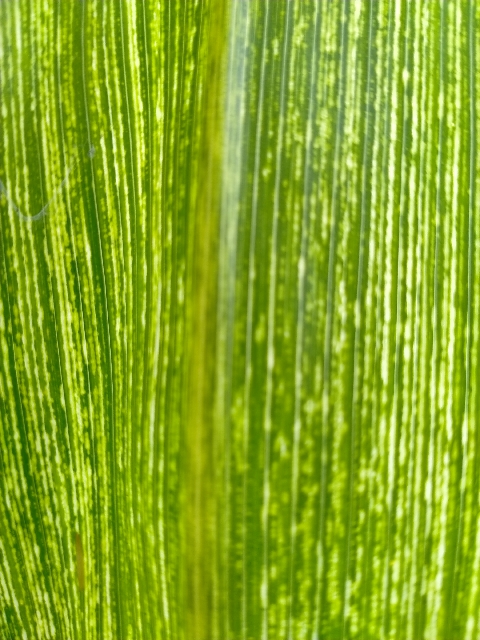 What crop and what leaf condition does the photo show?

maize, maize streak virus
